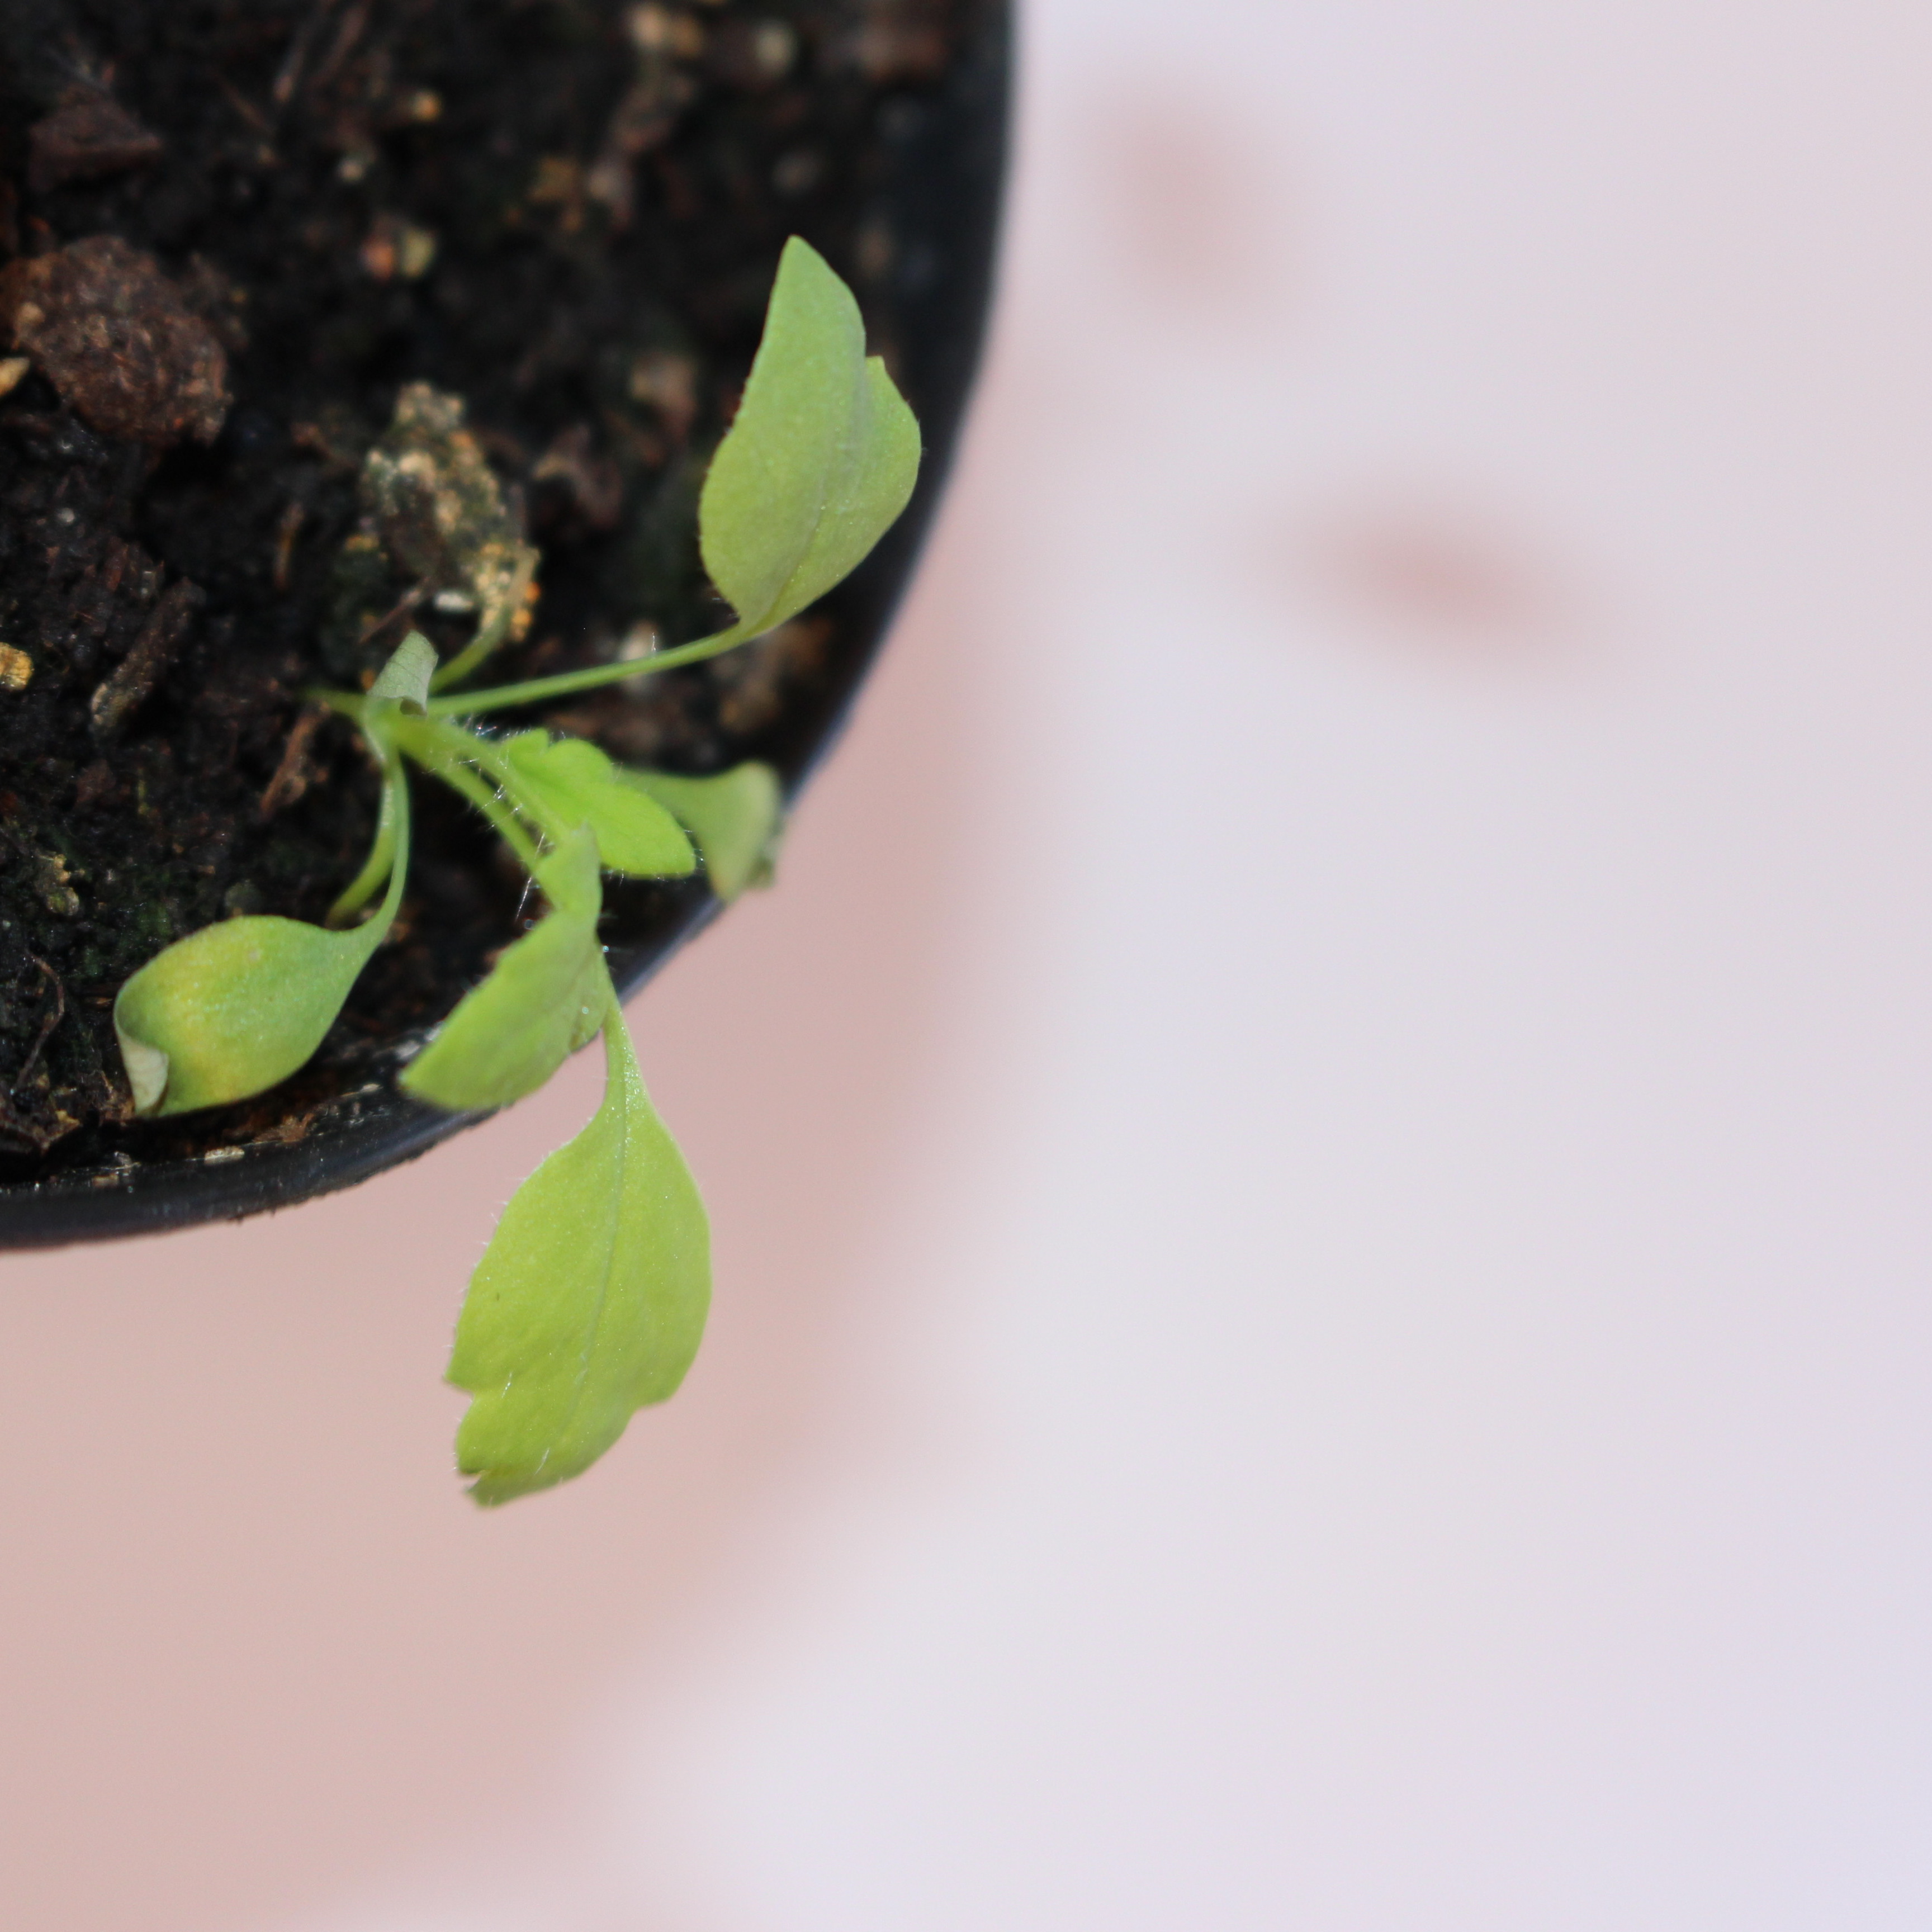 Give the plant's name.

Papaver rhoeas
